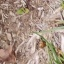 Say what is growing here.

grass
